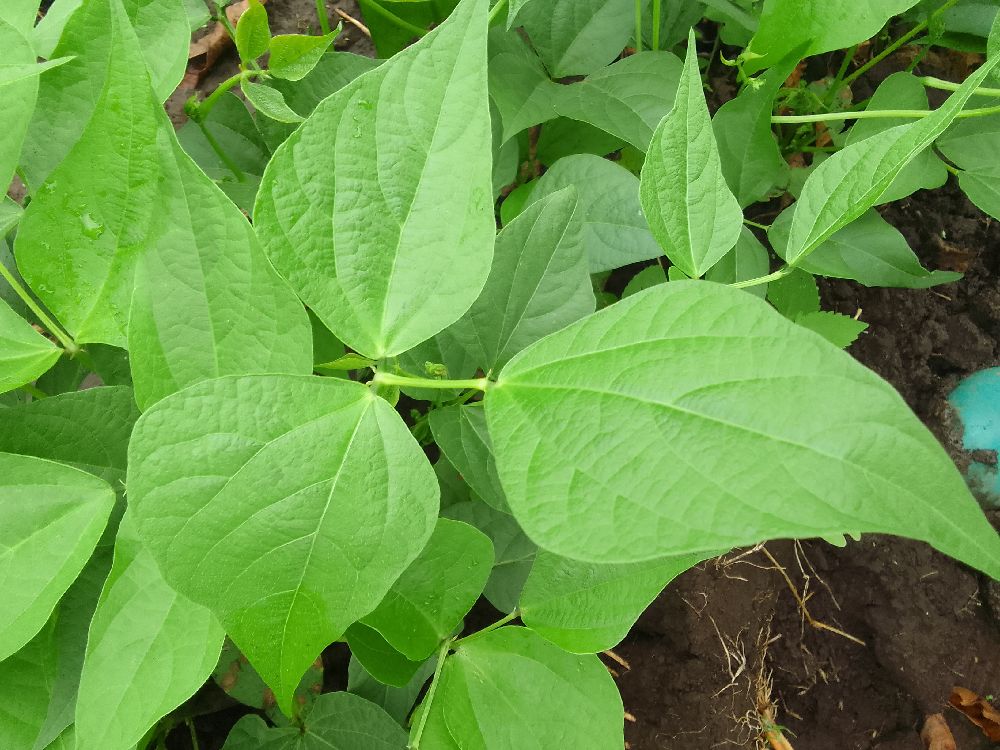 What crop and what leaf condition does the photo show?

common bean, healthy
